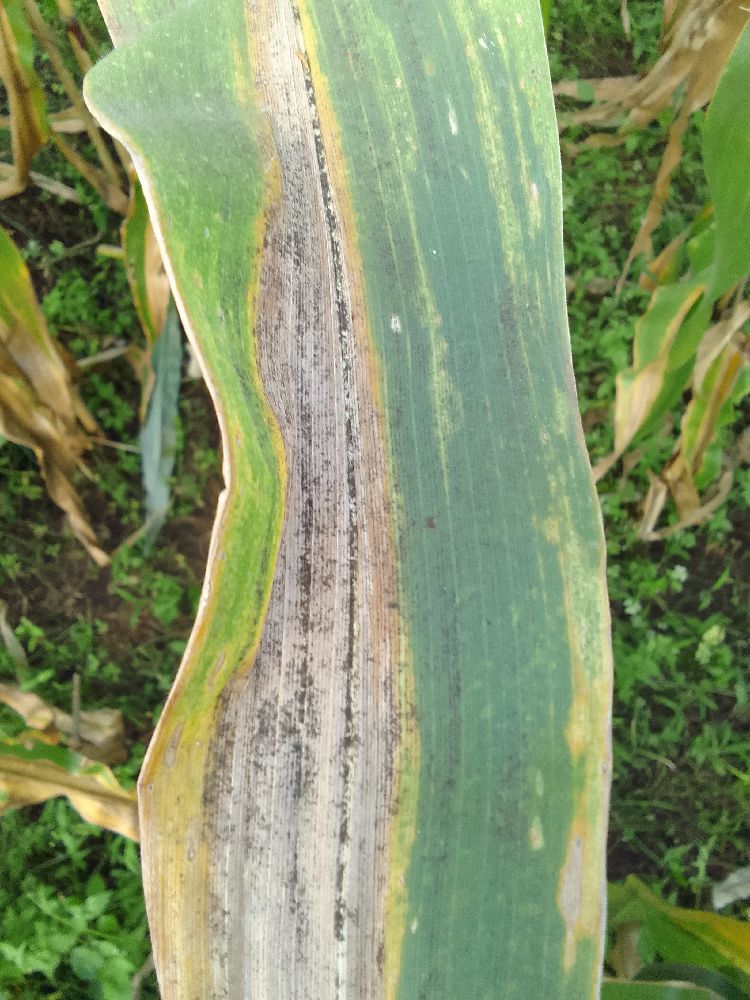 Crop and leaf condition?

maize, maize lethal necrosis
